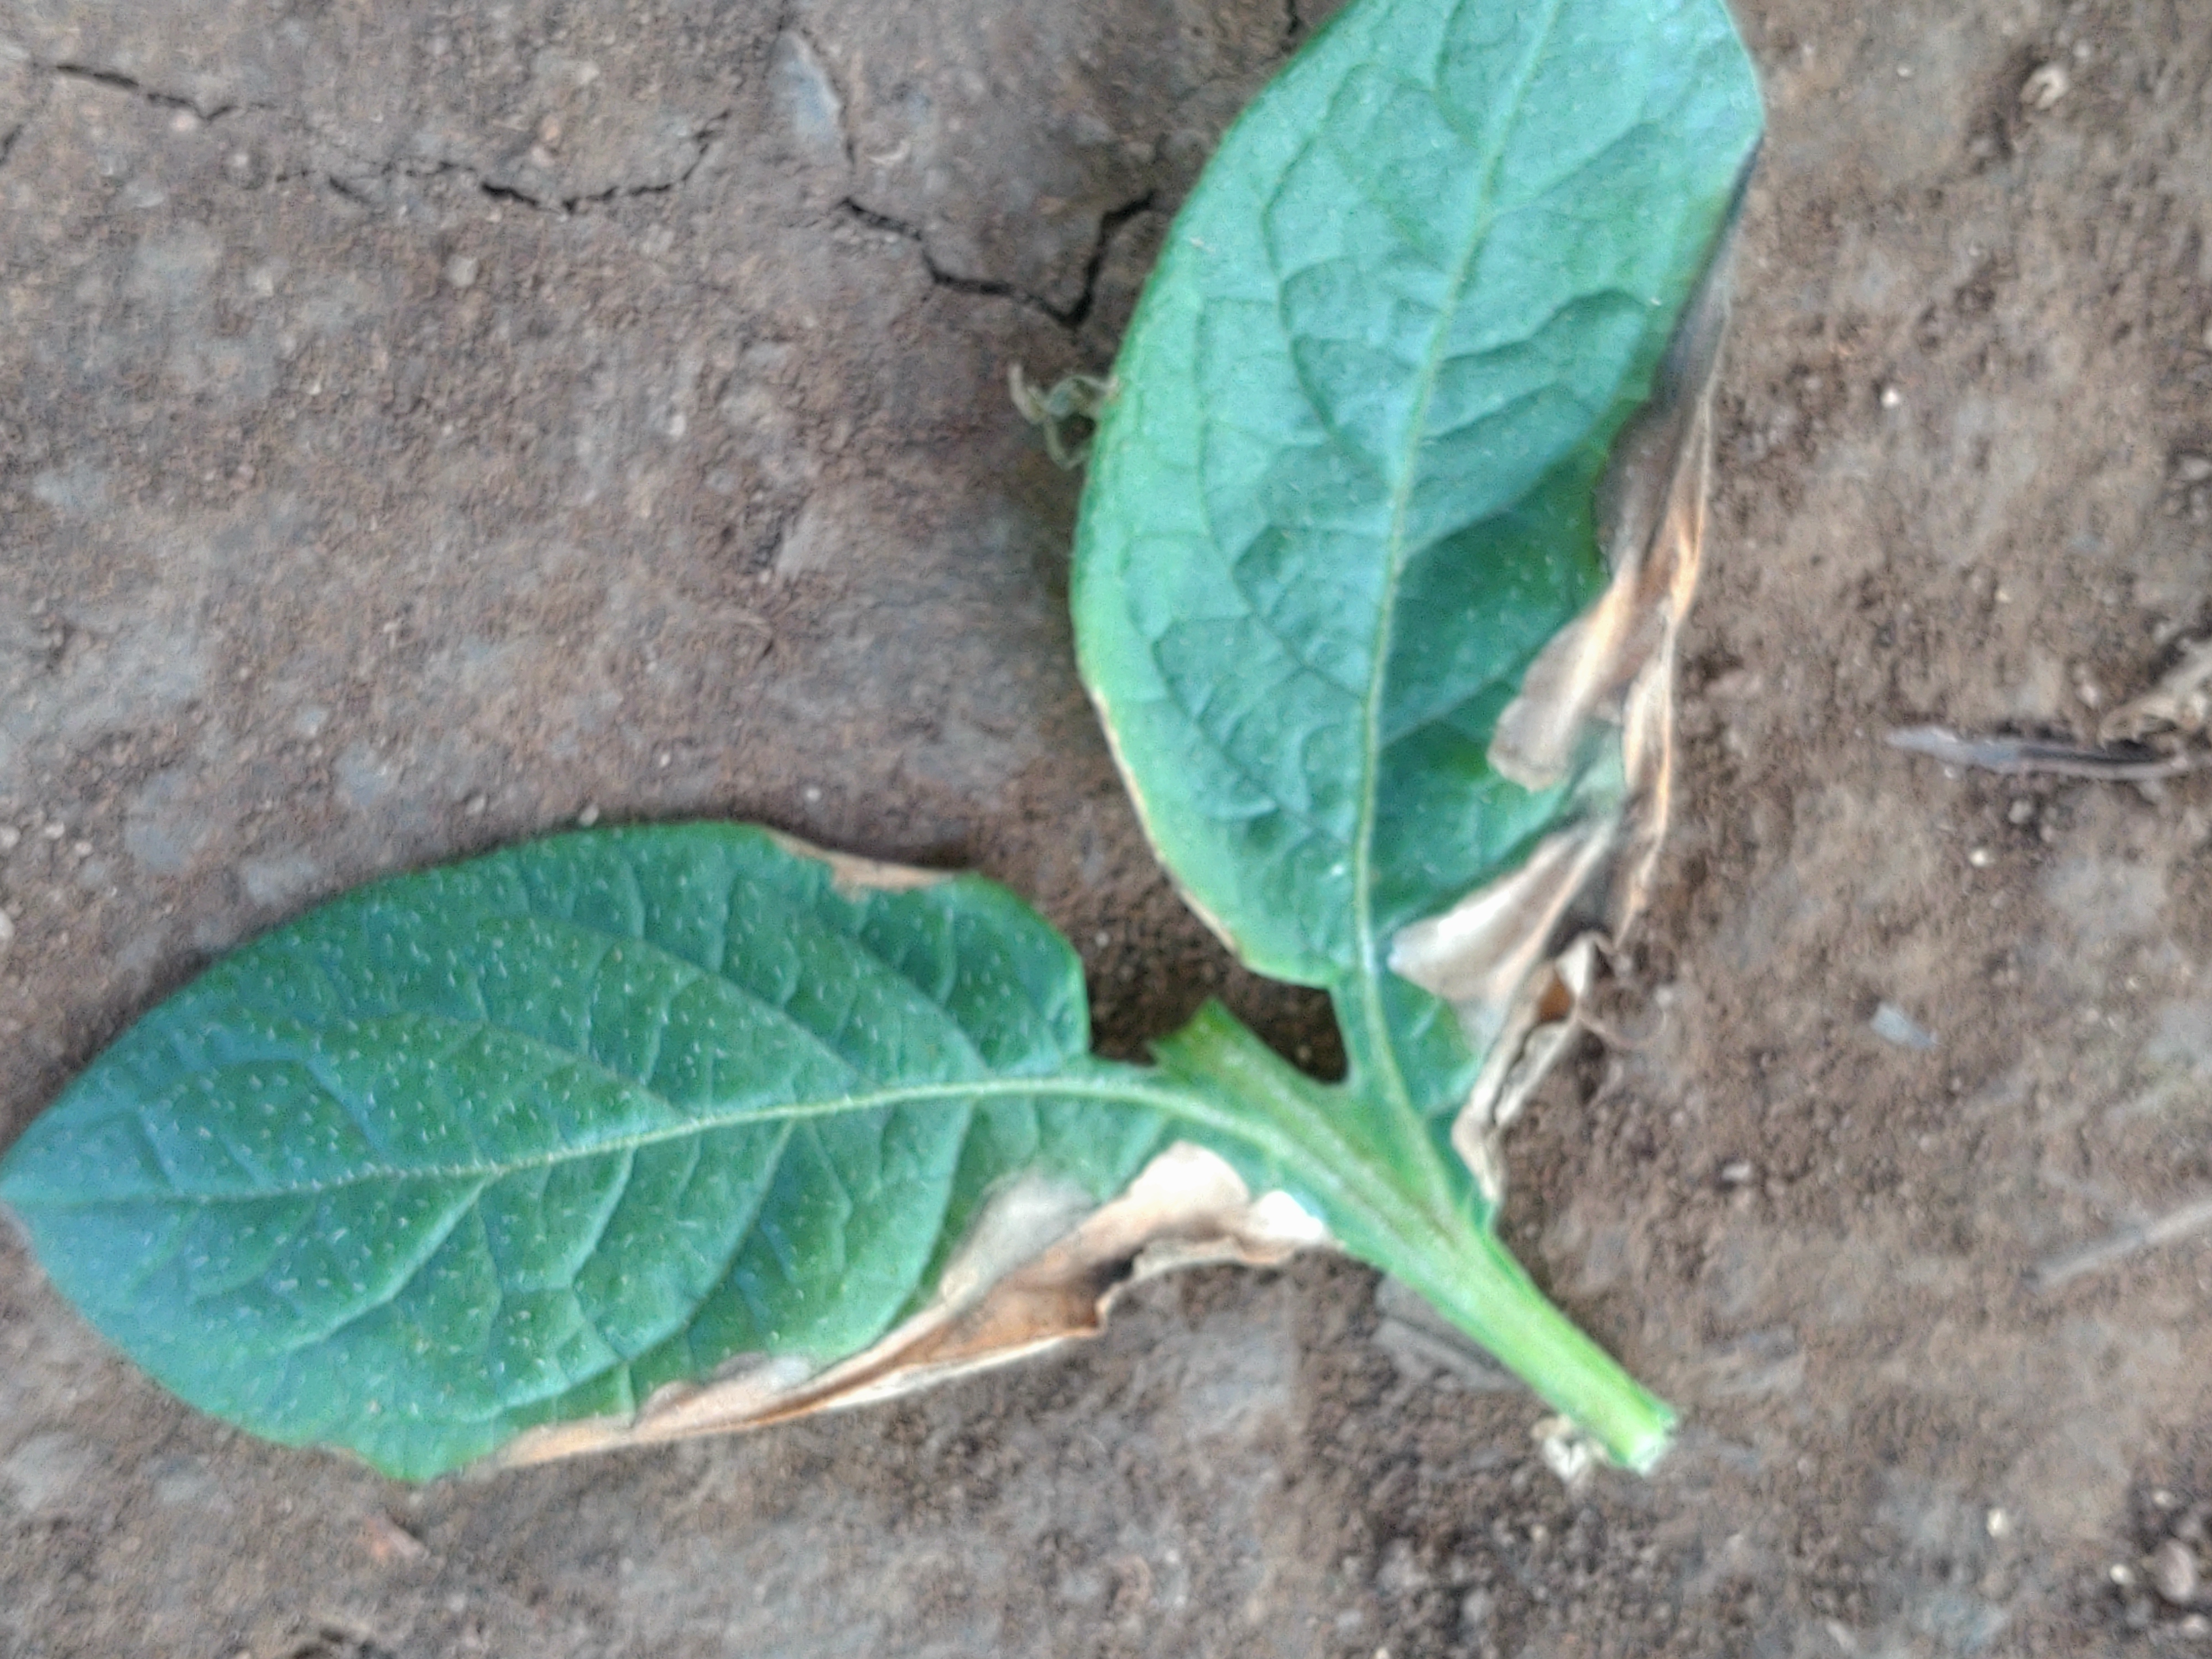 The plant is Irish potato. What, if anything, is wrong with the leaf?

early blight
